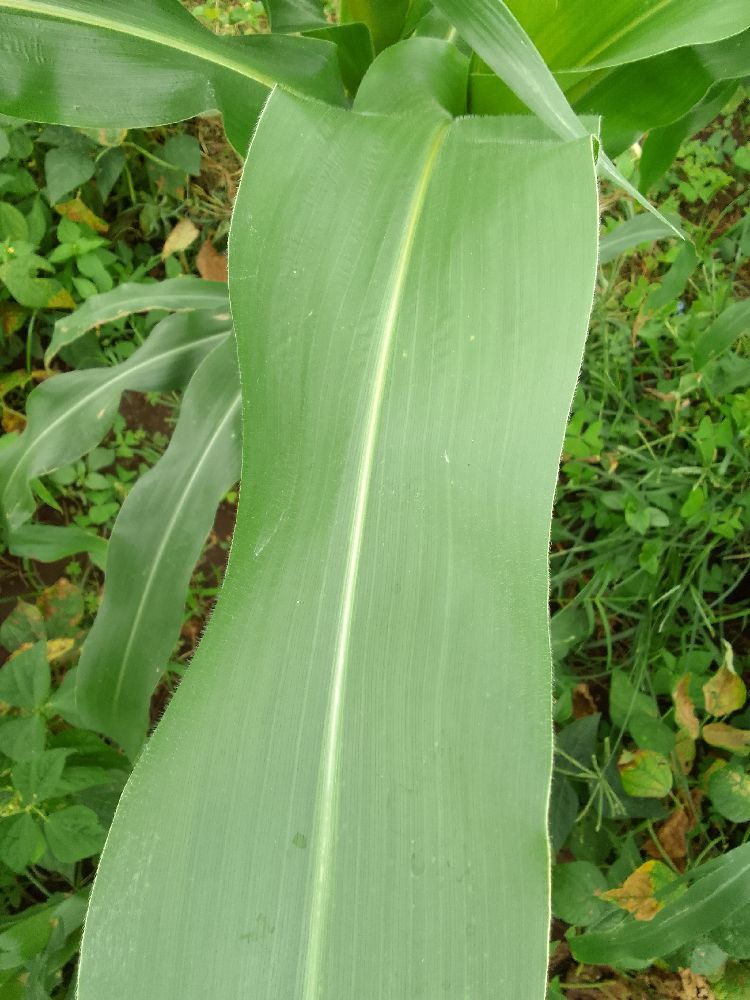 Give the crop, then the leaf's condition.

maize, healthy
